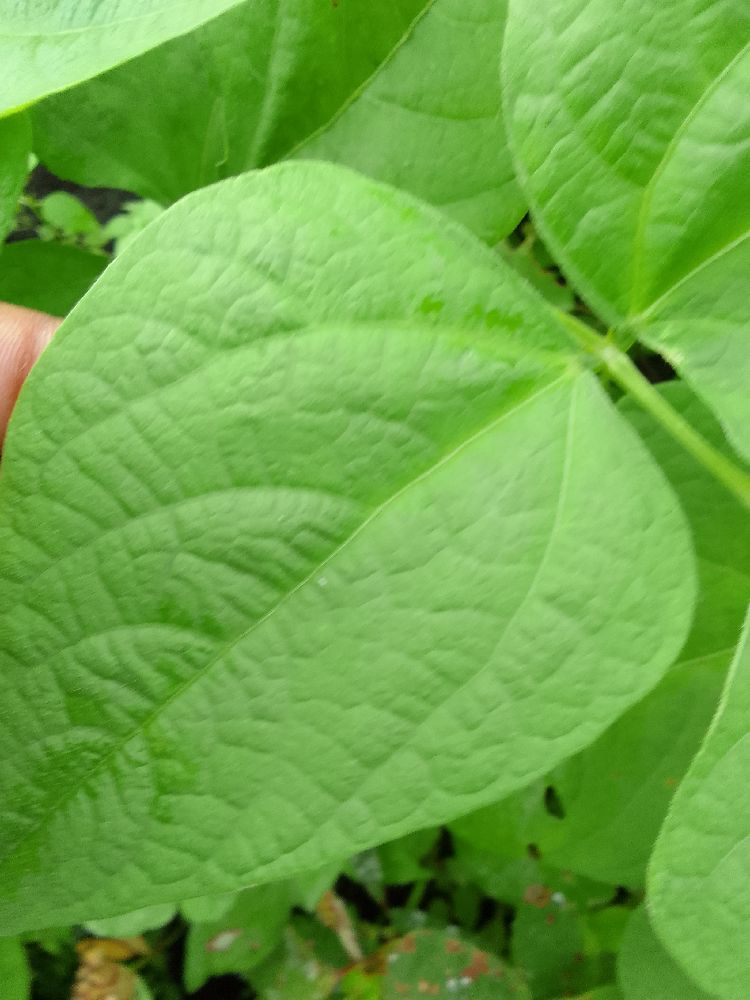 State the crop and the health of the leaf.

common bean, healthy
